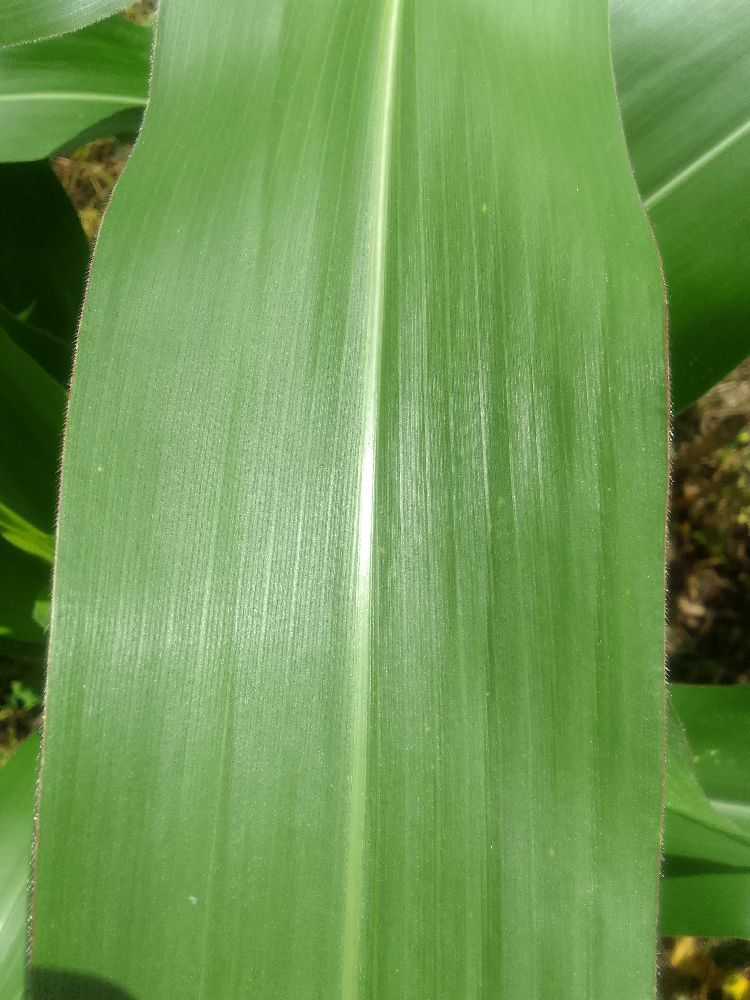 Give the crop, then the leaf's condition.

maize, healthy
